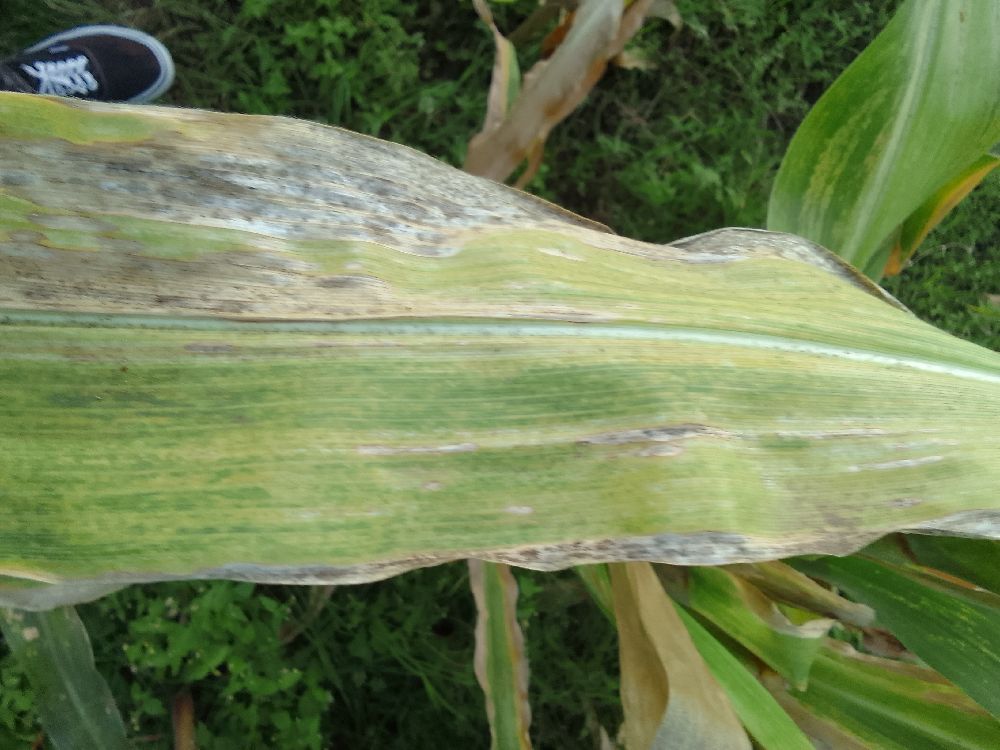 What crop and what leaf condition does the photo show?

maize, maize lethal necrosis
